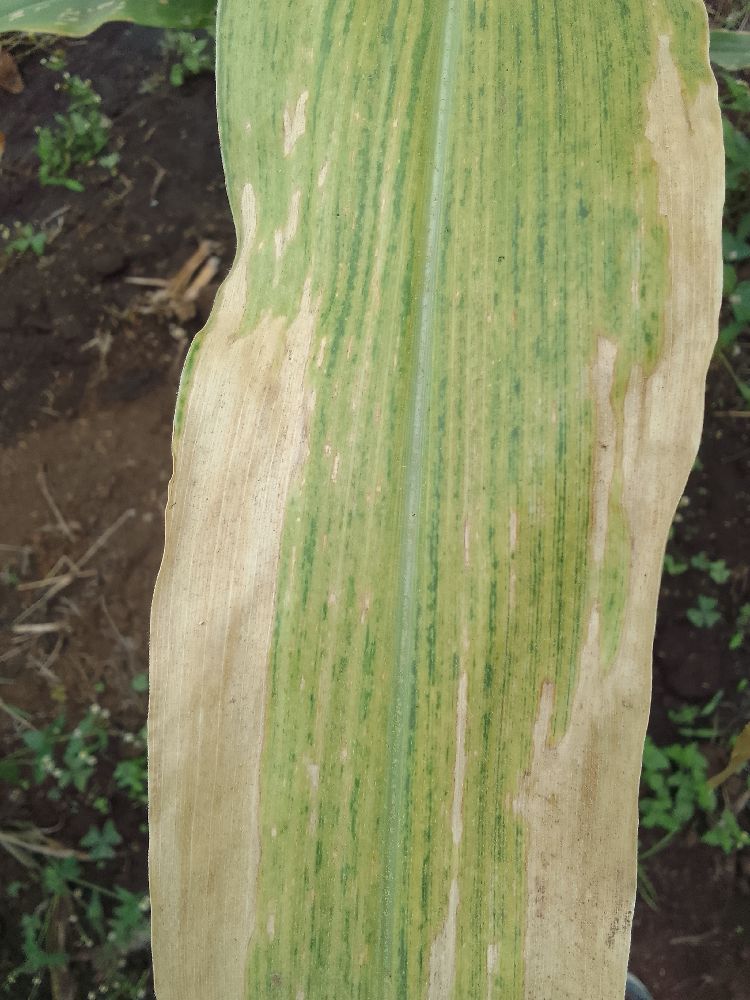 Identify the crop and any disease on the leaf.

maize, maize lethal necrosis
